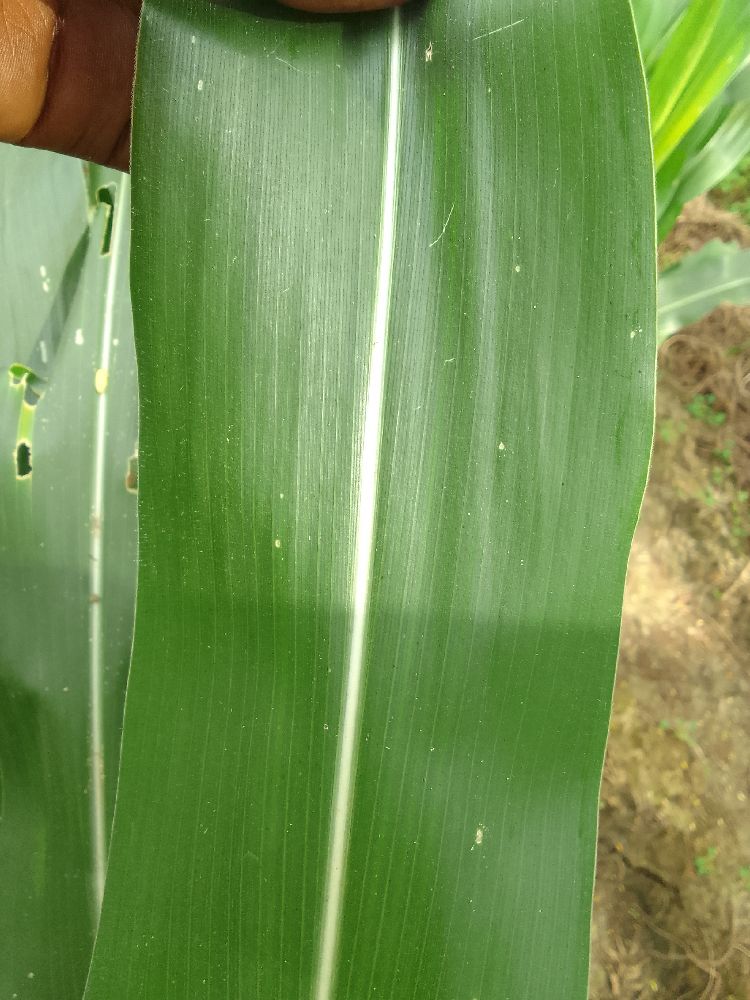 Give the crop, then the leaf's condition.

maize, healthy
